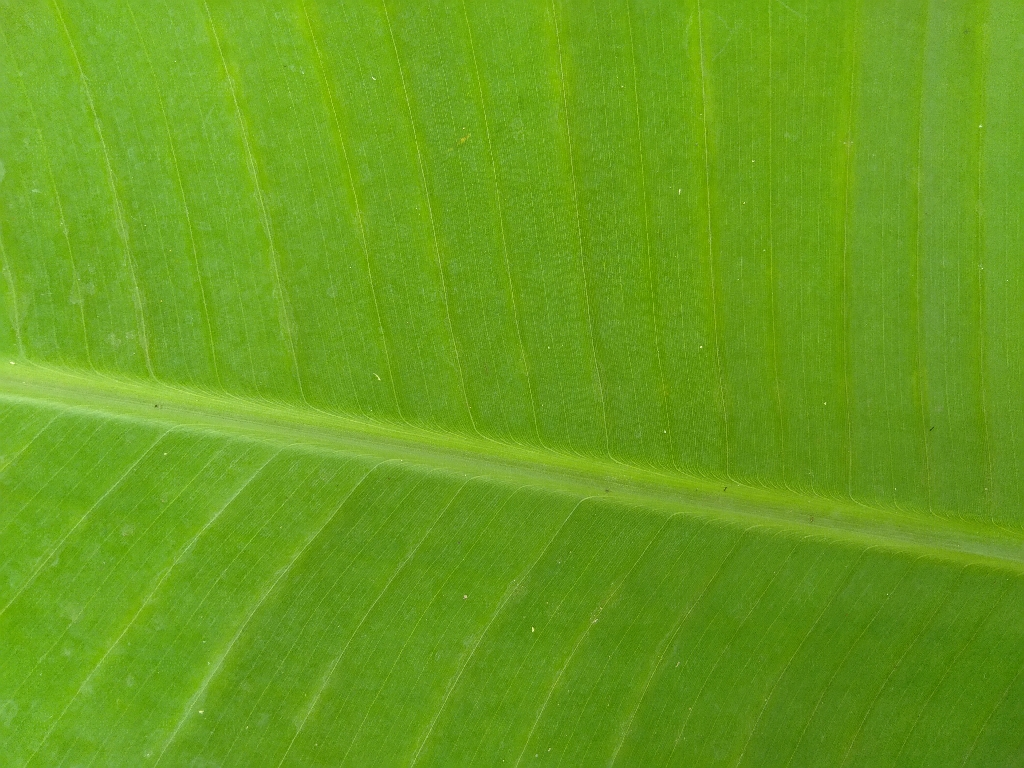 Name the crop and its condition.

banana, healthy
